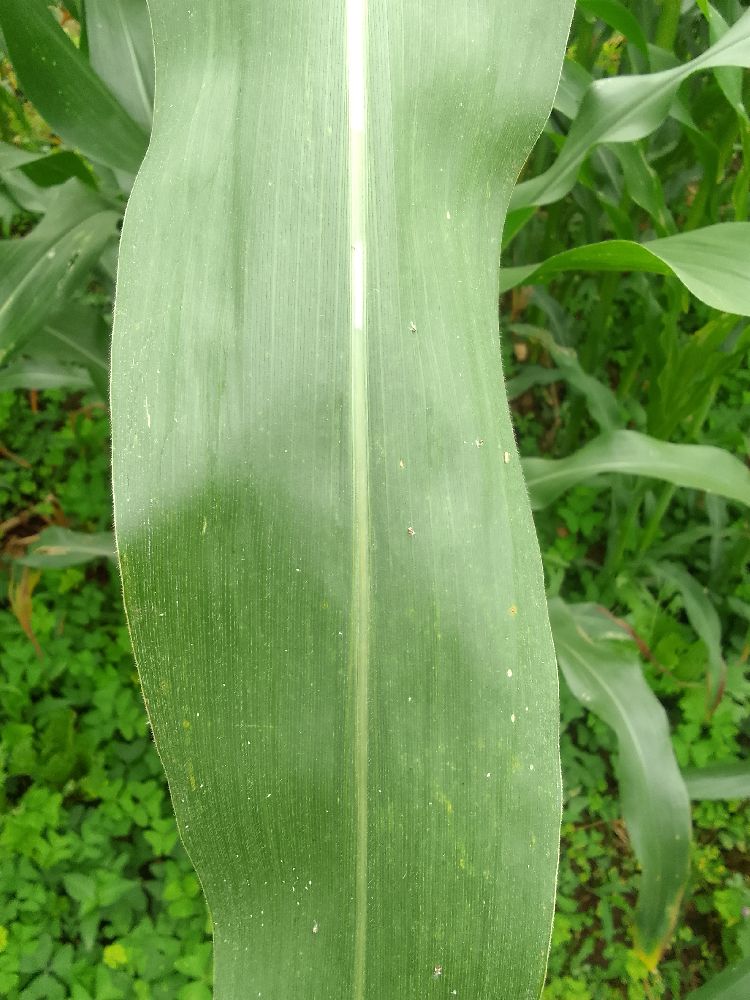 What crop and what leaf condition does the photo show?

maize, healthy
